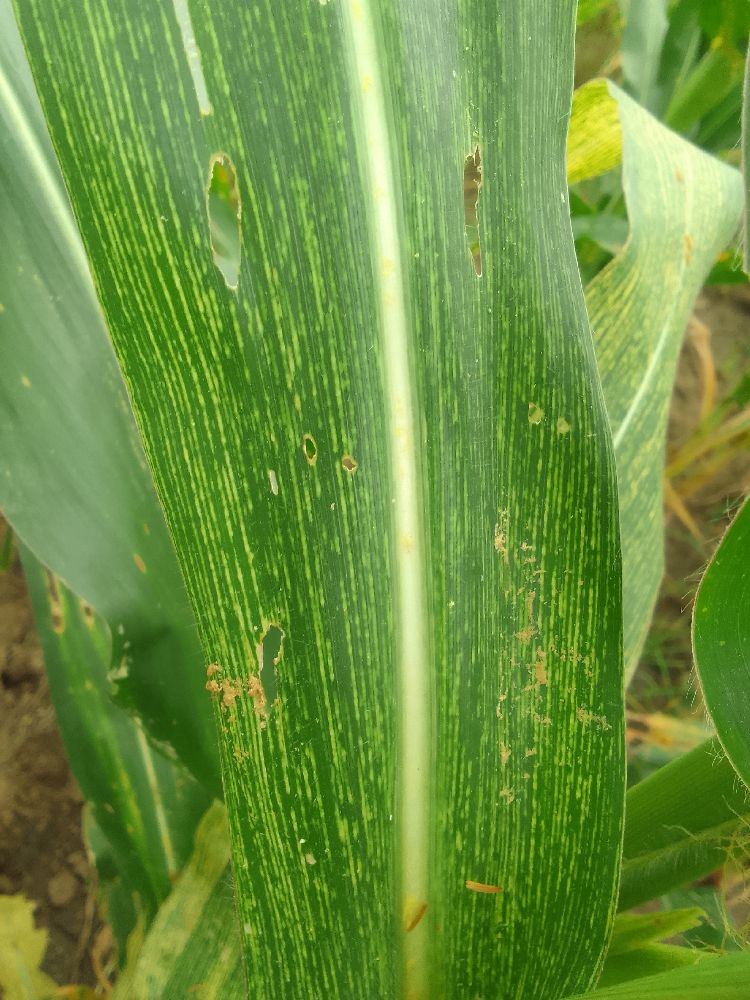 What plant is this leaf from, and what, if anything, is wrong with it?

maize, maize streak virus
